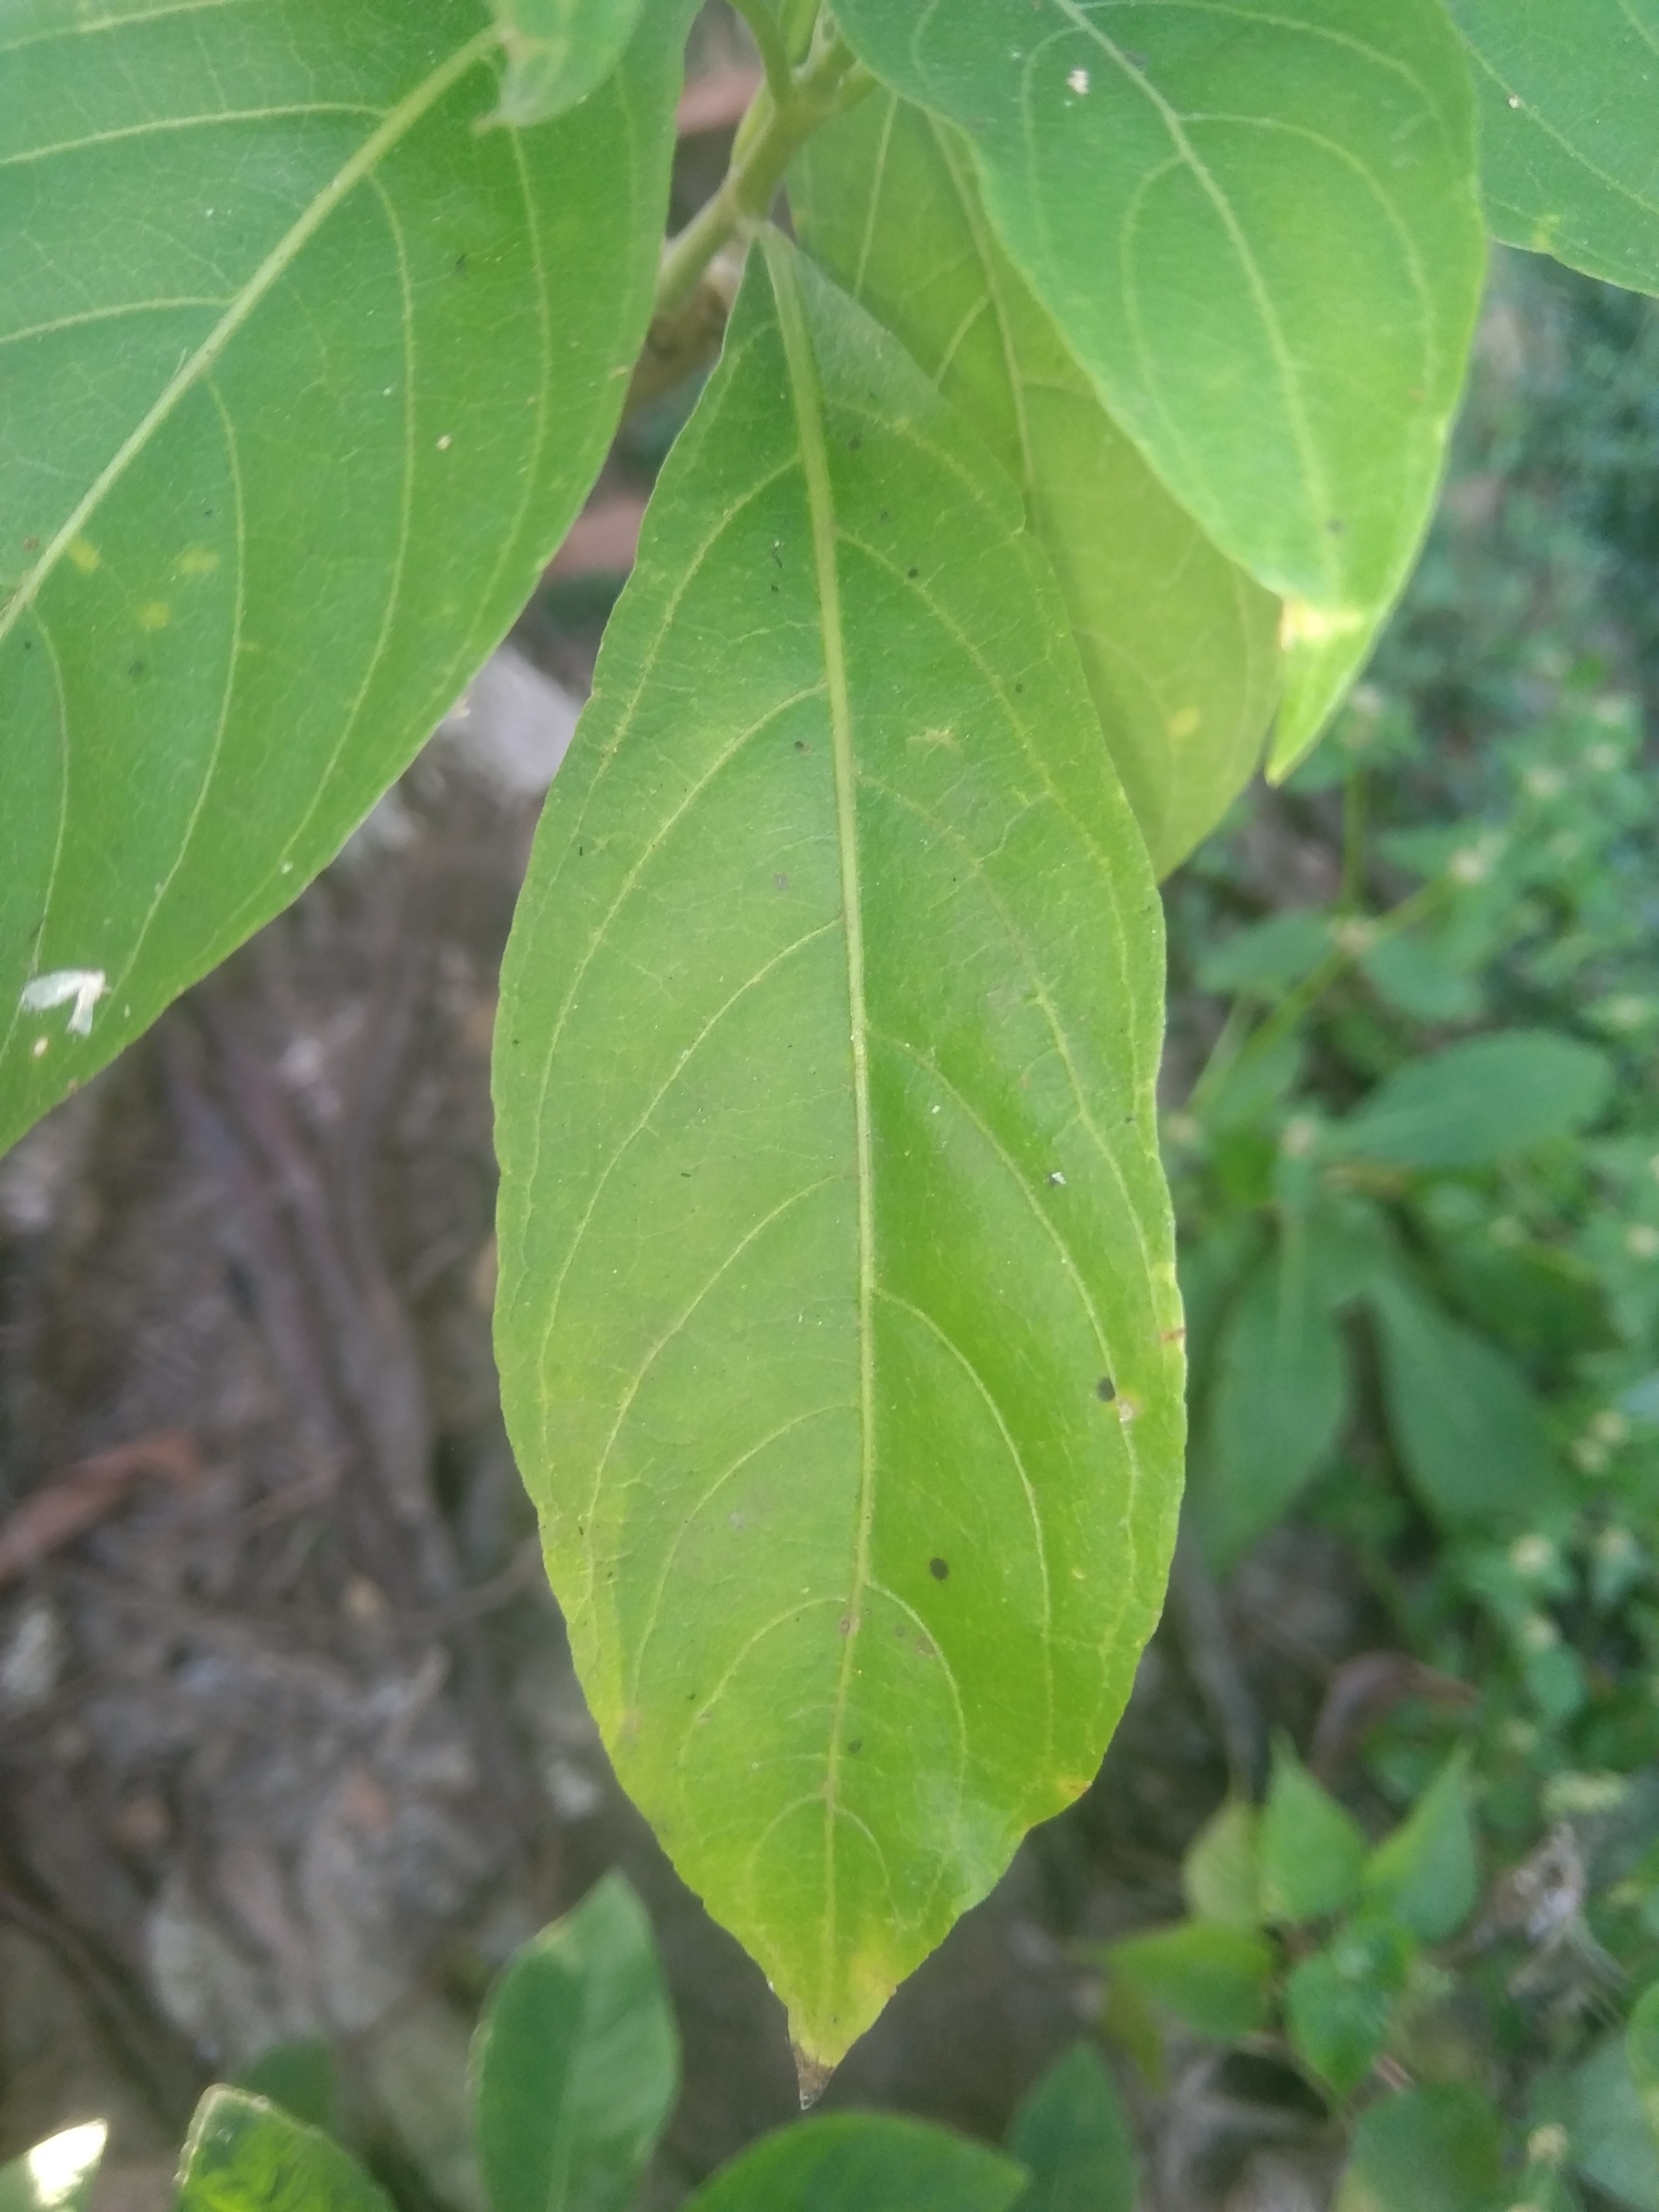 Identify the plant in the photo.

vasaka
